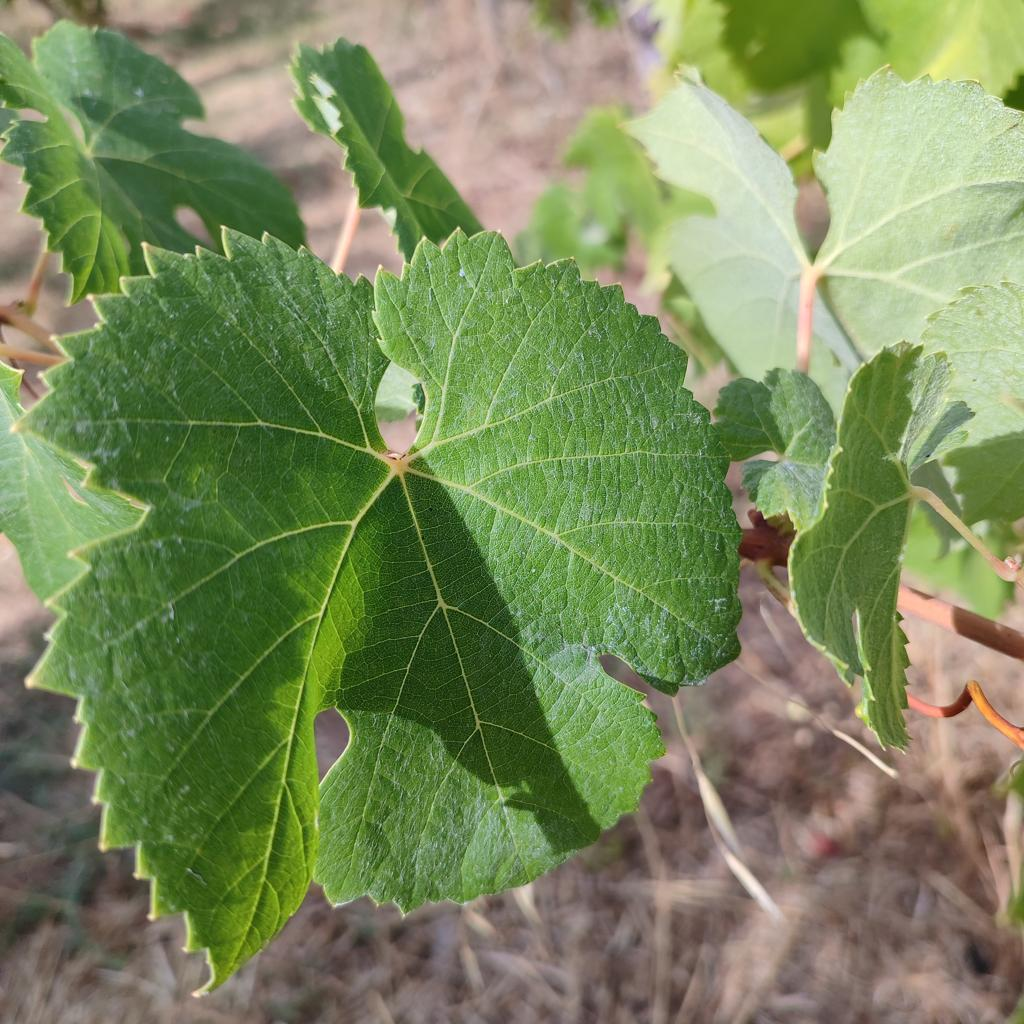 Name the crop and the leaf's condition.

grapevine, healthy
